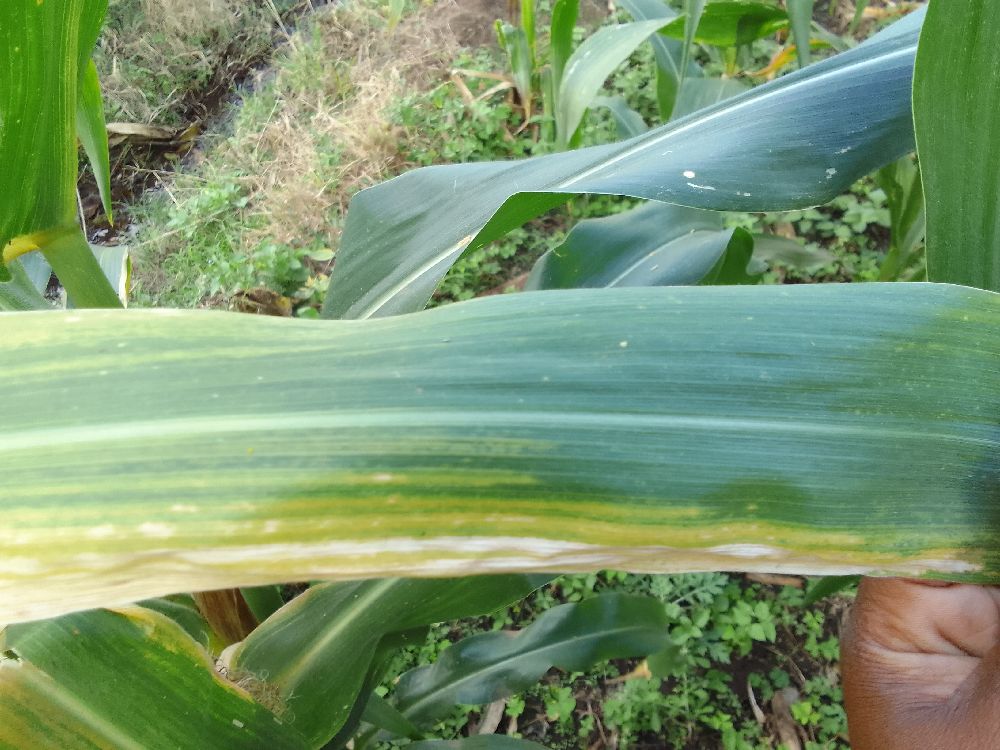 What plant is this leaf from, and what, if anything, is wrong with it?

maize, maize lethal necrosis
